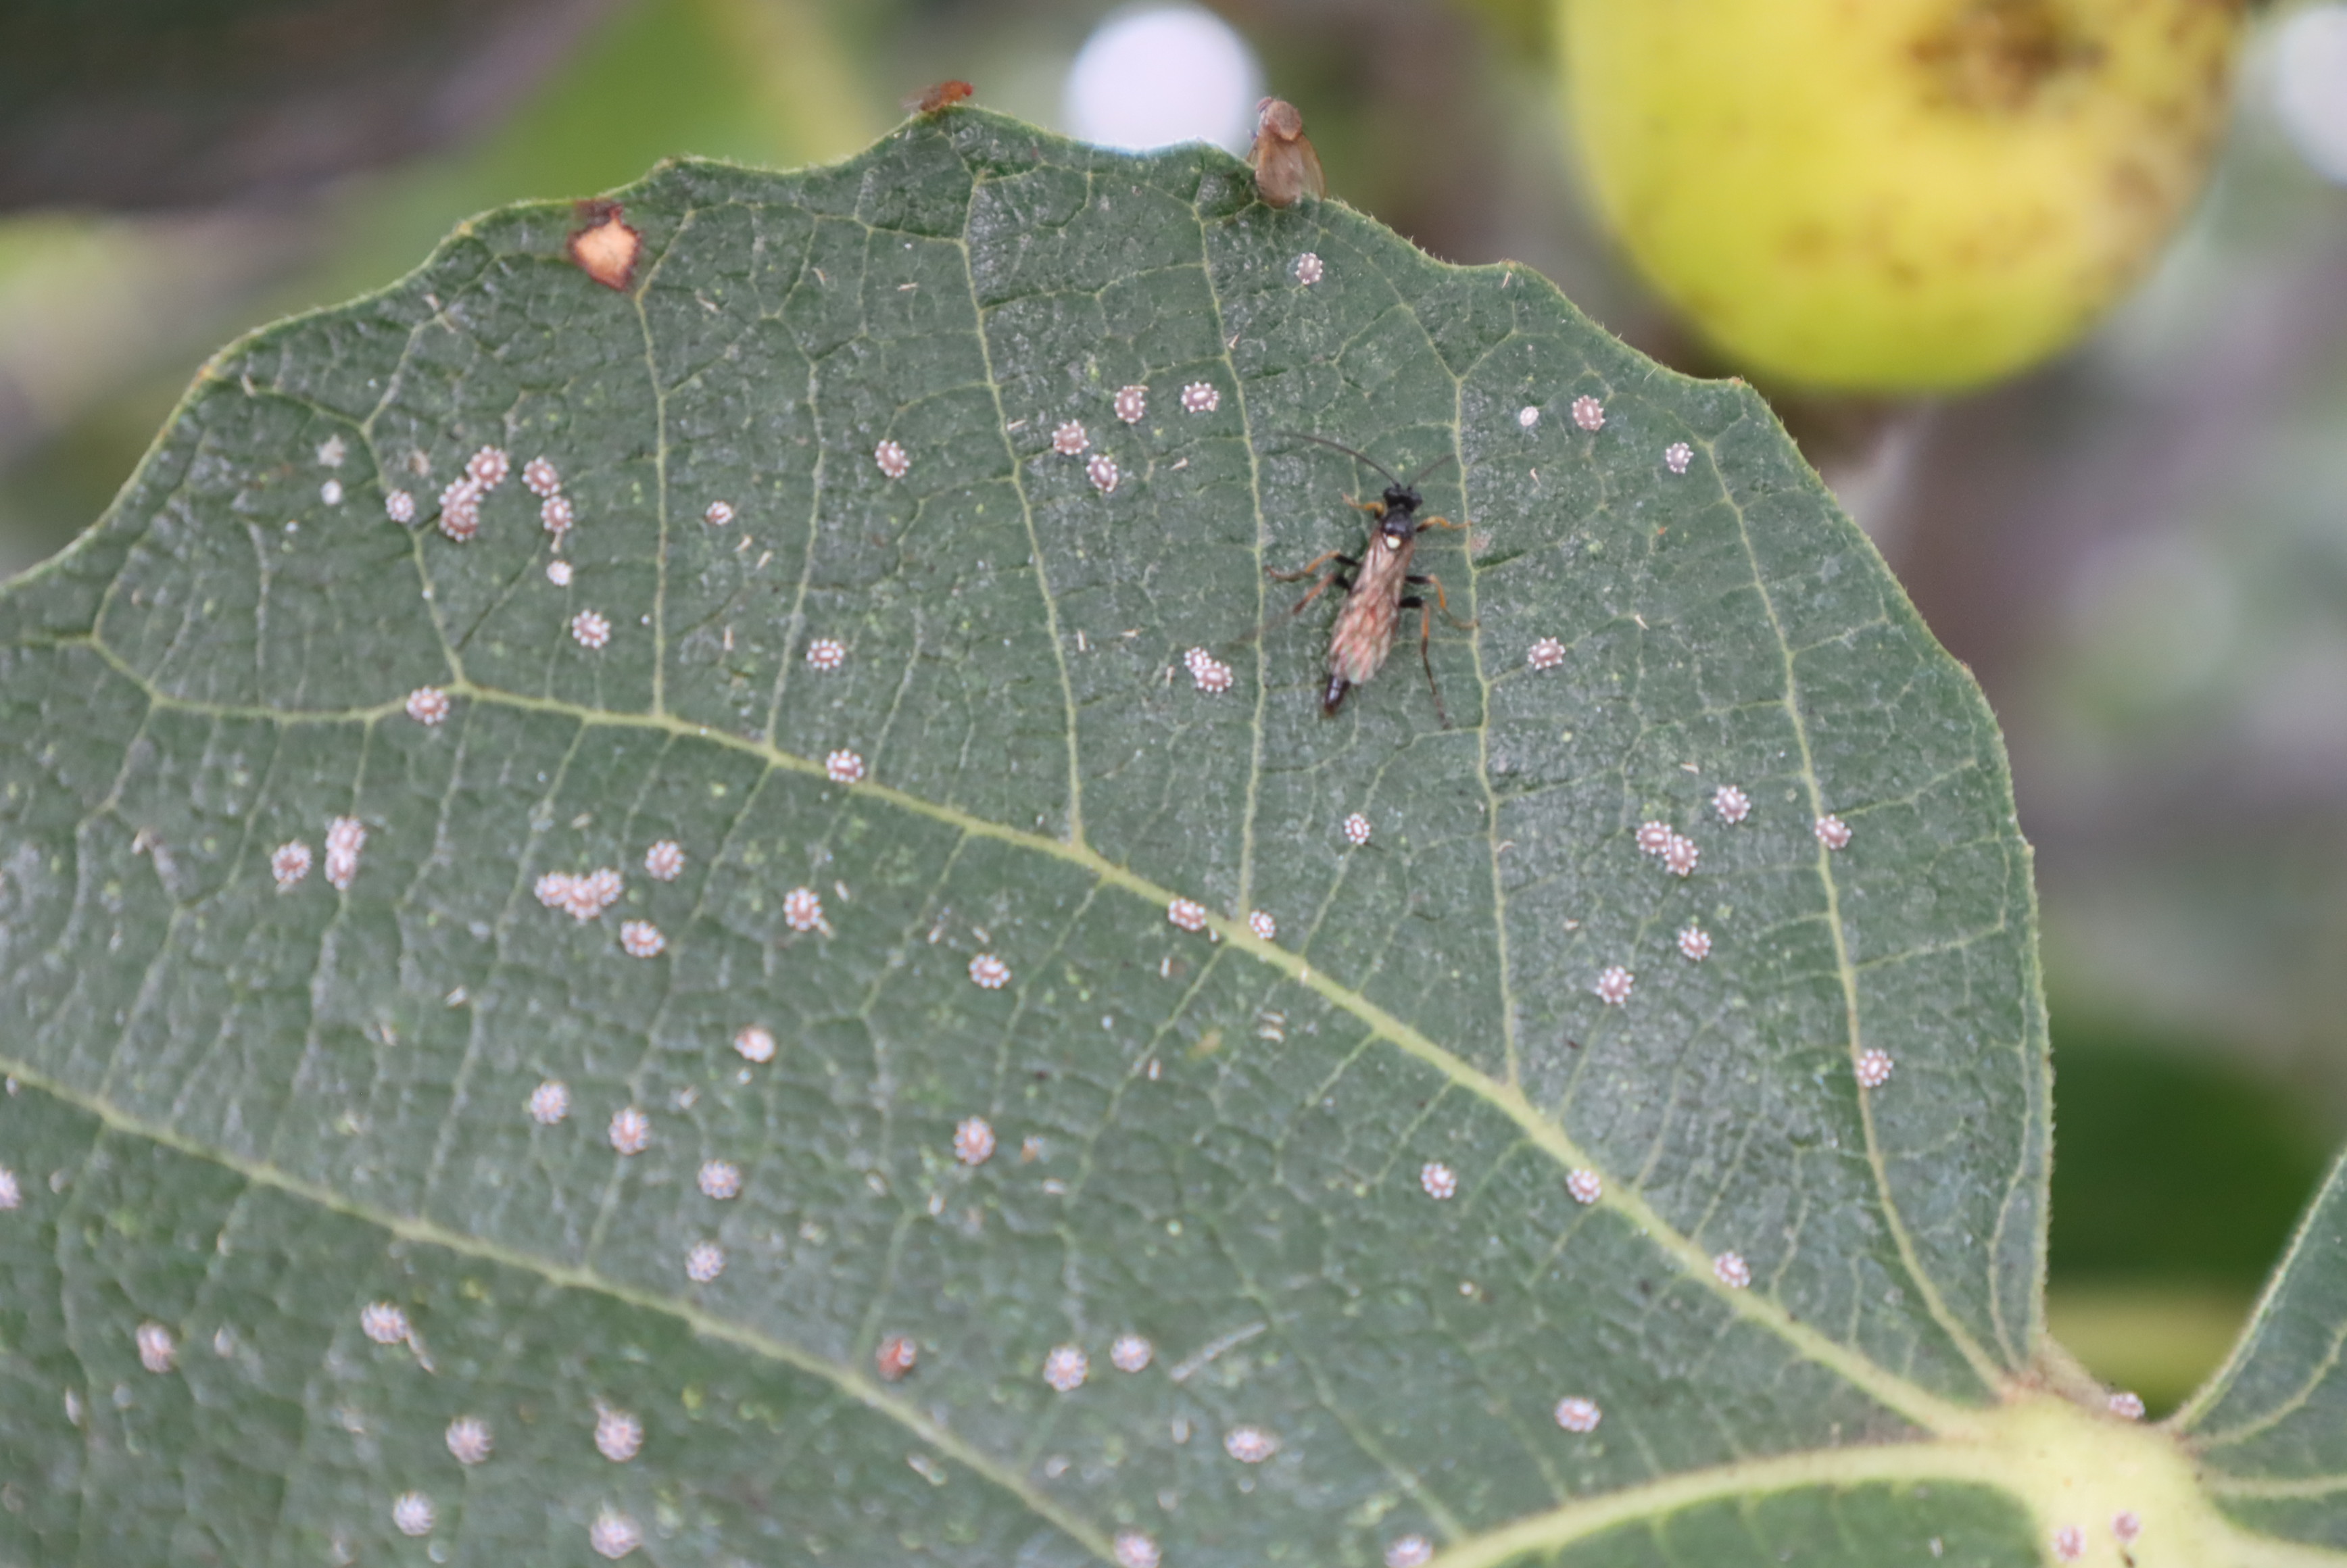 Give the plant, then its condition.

fig, scale
